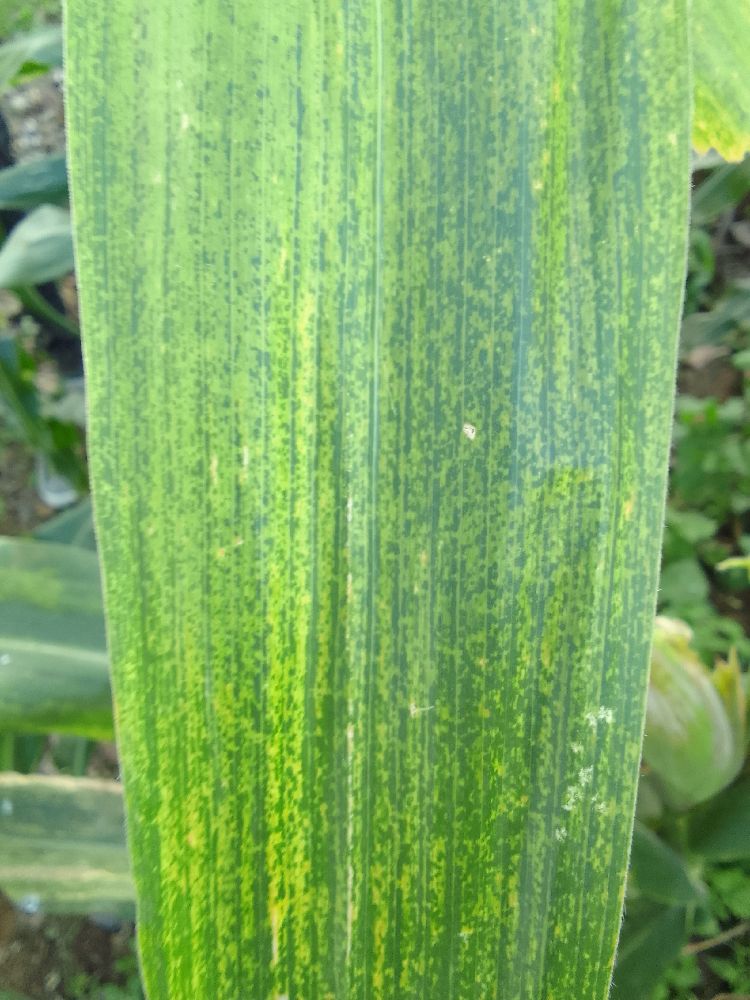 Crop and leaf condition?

maize, maize lethal necrosis
